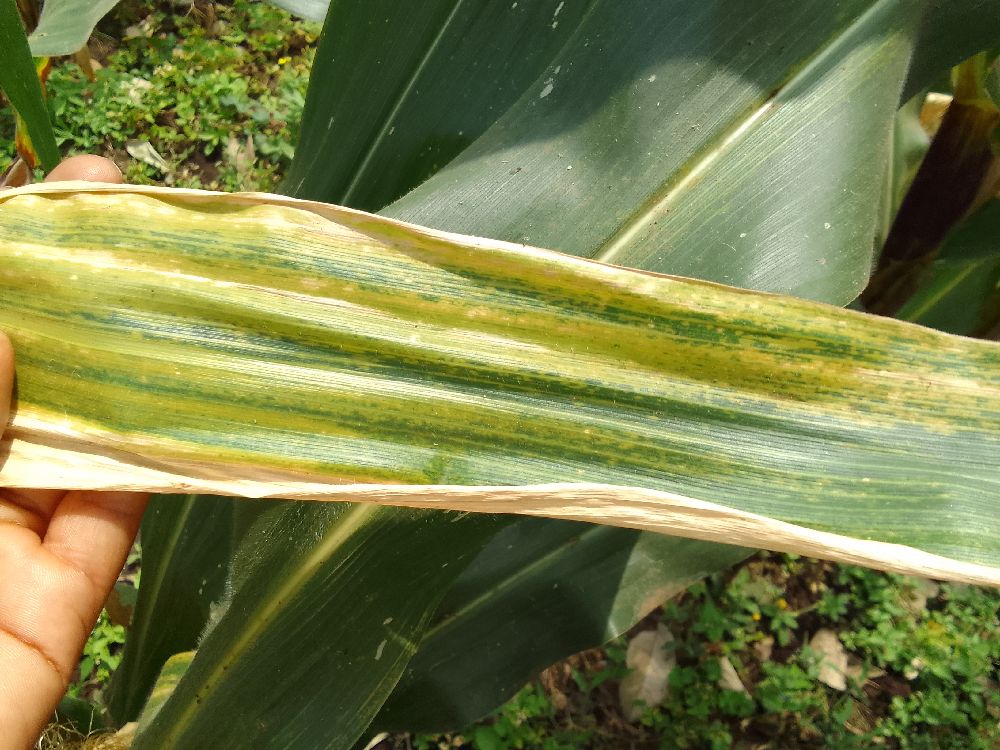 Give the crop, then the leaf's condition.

maize, maize lethal necrosis
